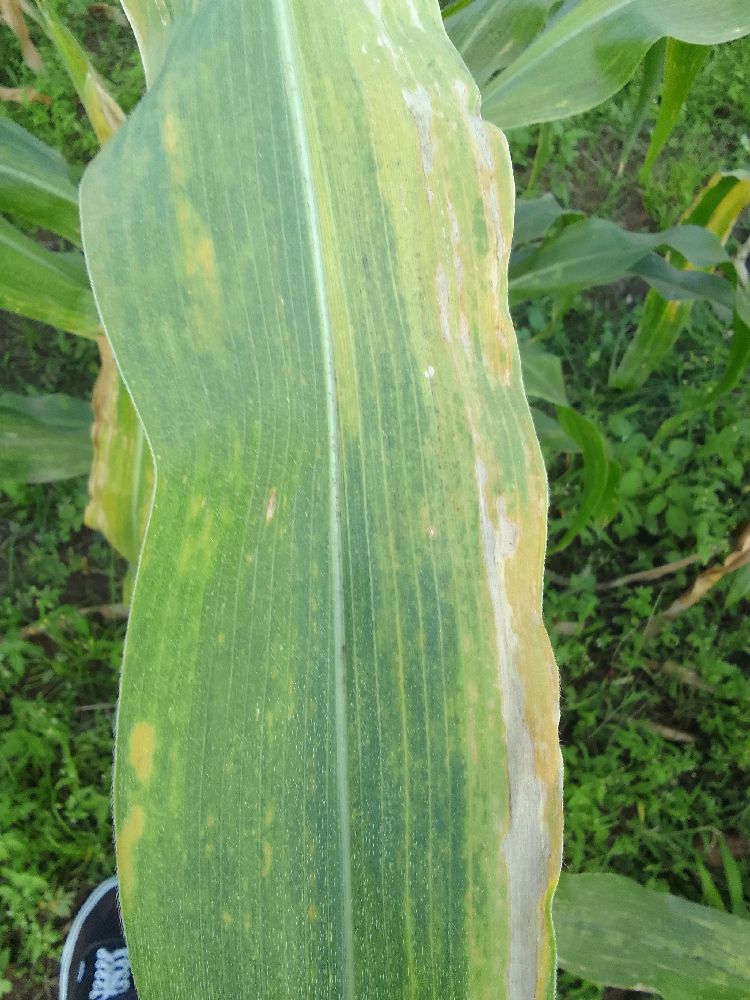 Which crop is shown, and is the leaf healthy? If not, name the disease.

maize, maize lethal necrosis
